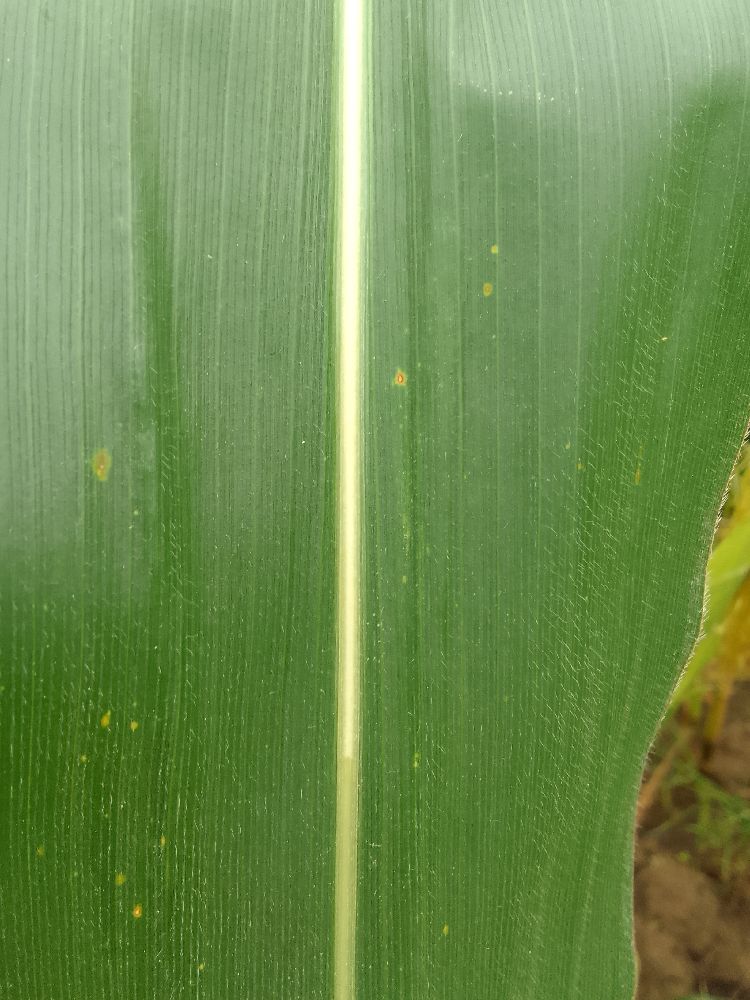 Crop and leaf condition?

maize, healthy
